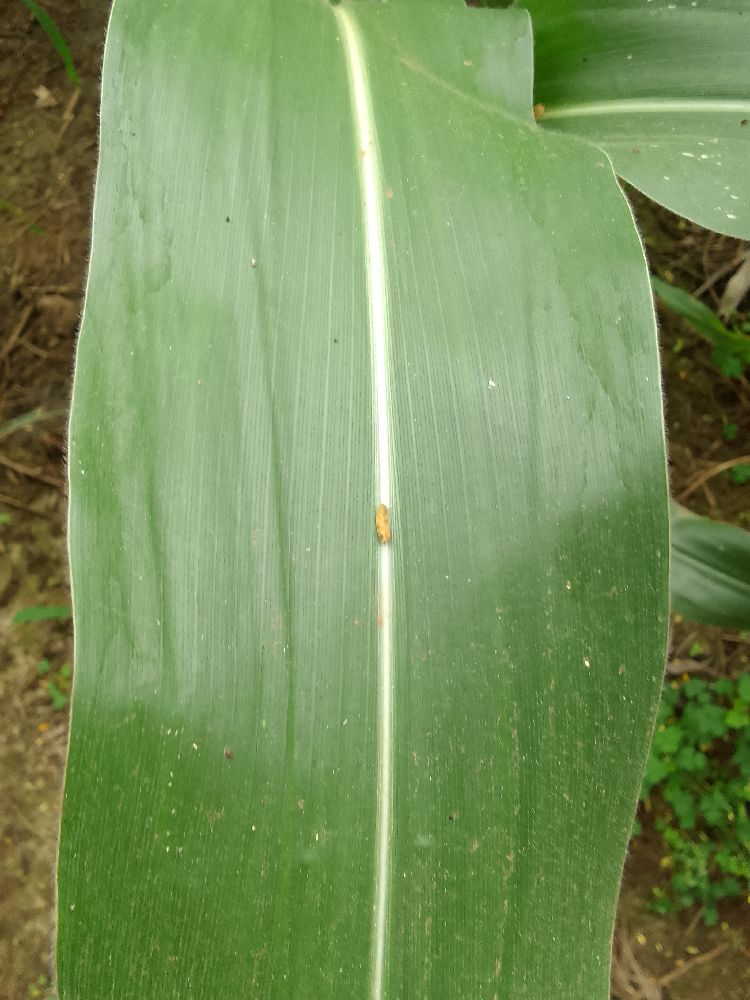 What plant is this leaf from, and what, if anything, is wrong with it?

maize, healthy
